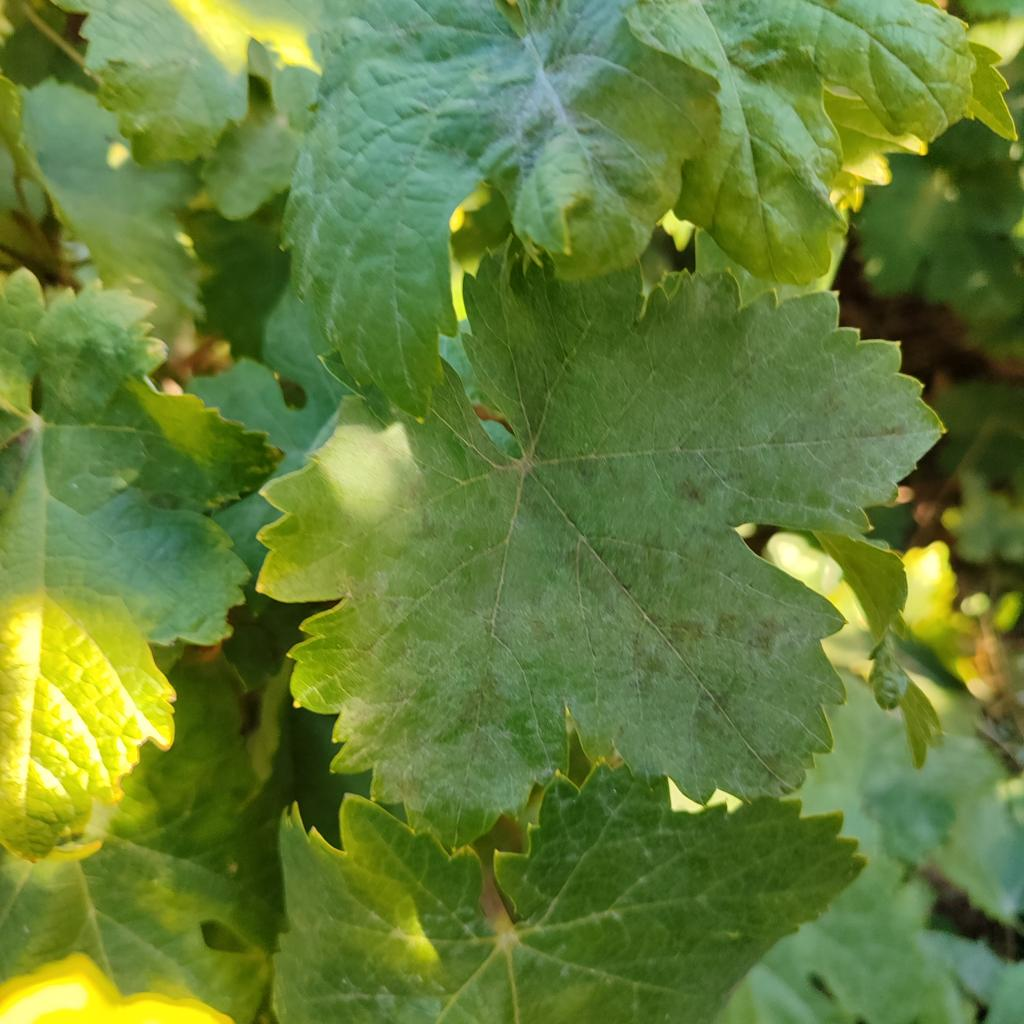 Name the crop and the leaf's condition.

grapevine, powdery mildew
